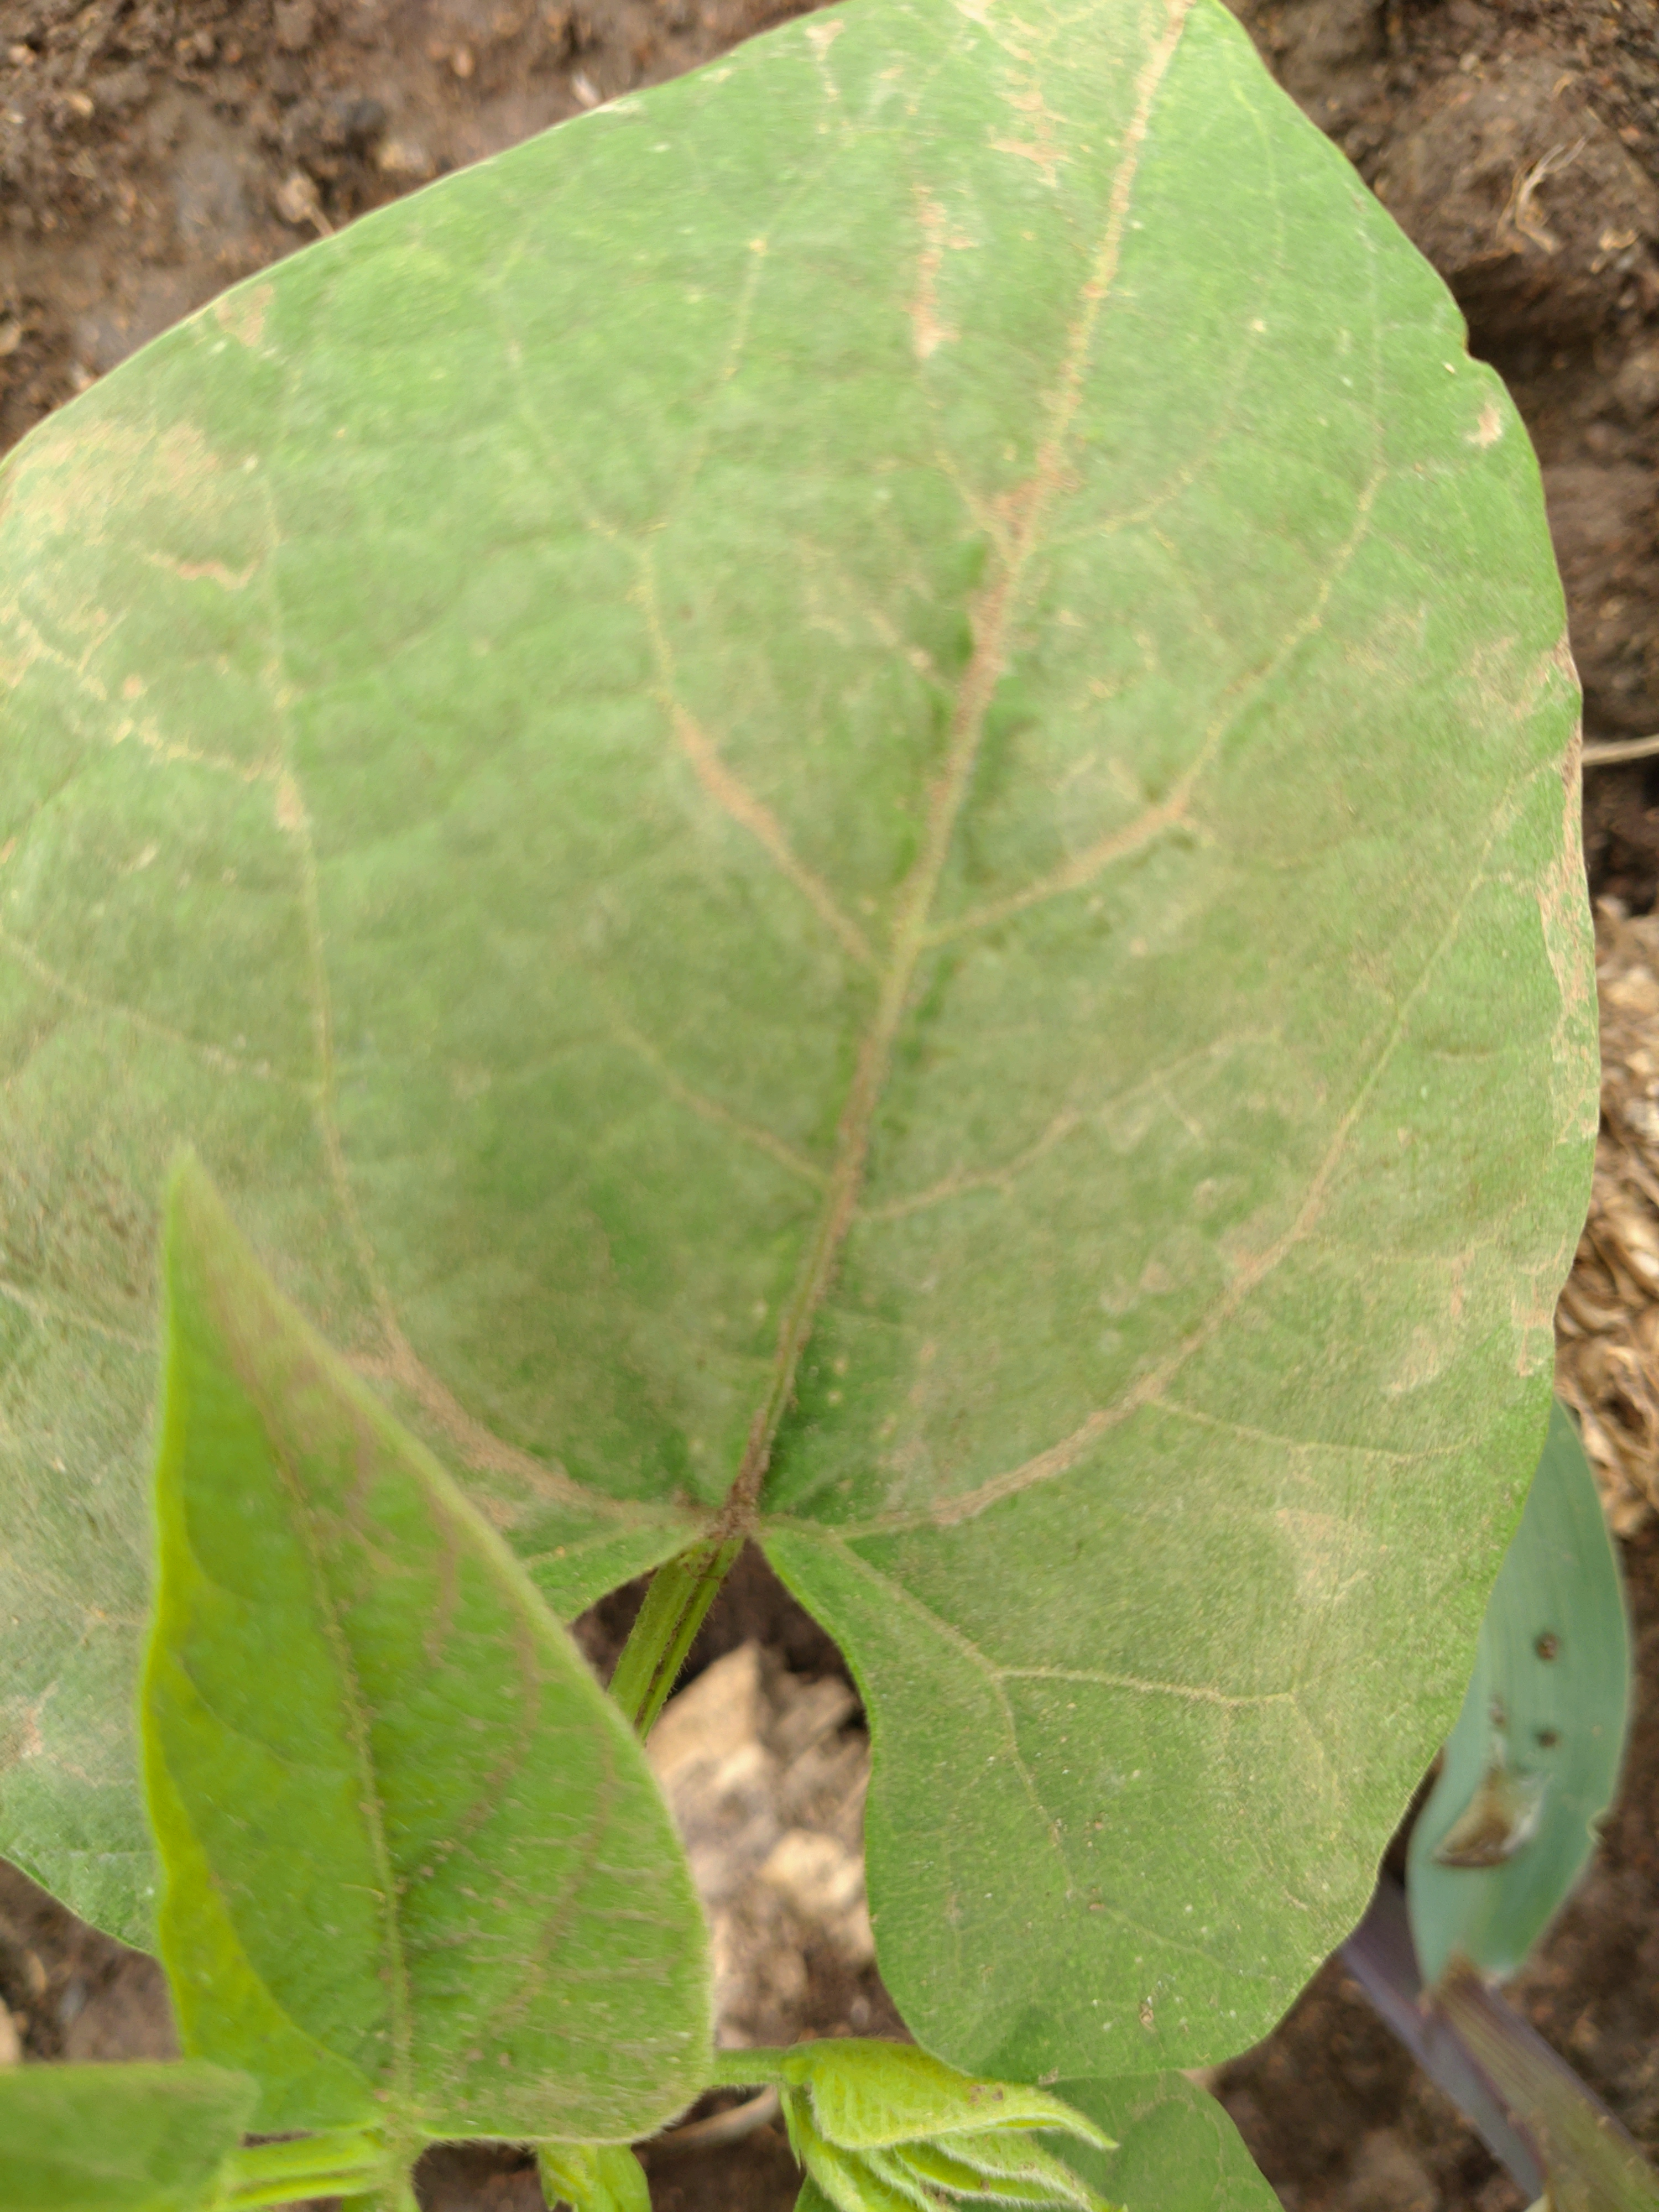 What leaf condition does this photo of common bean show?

healthy
